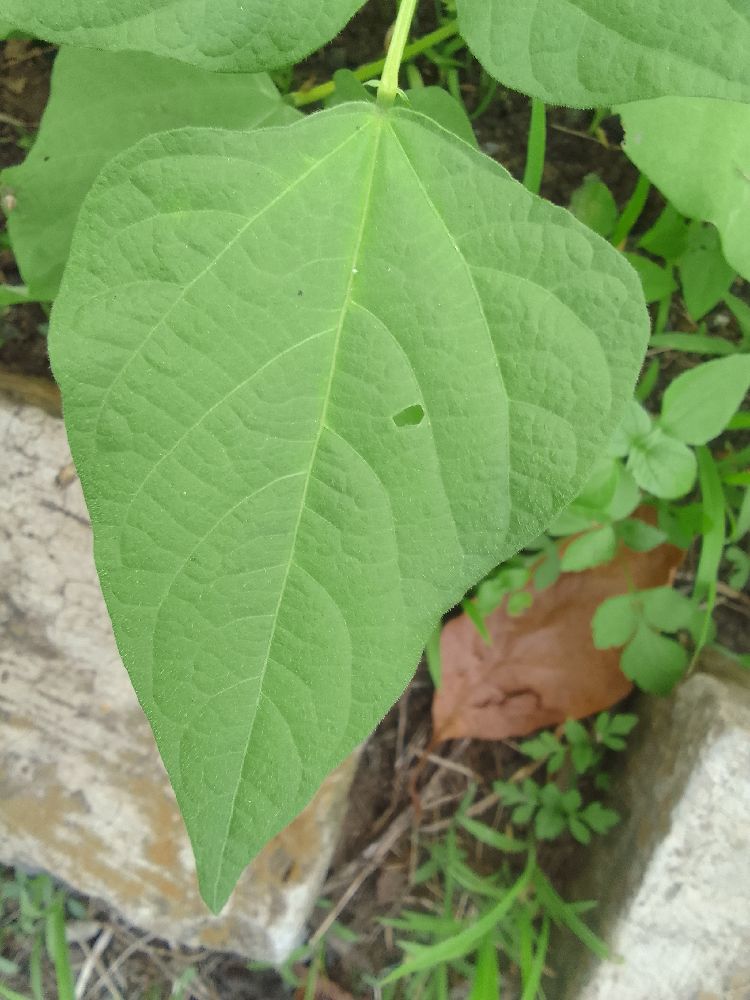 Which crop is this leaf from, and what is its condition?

common bean, healthy
